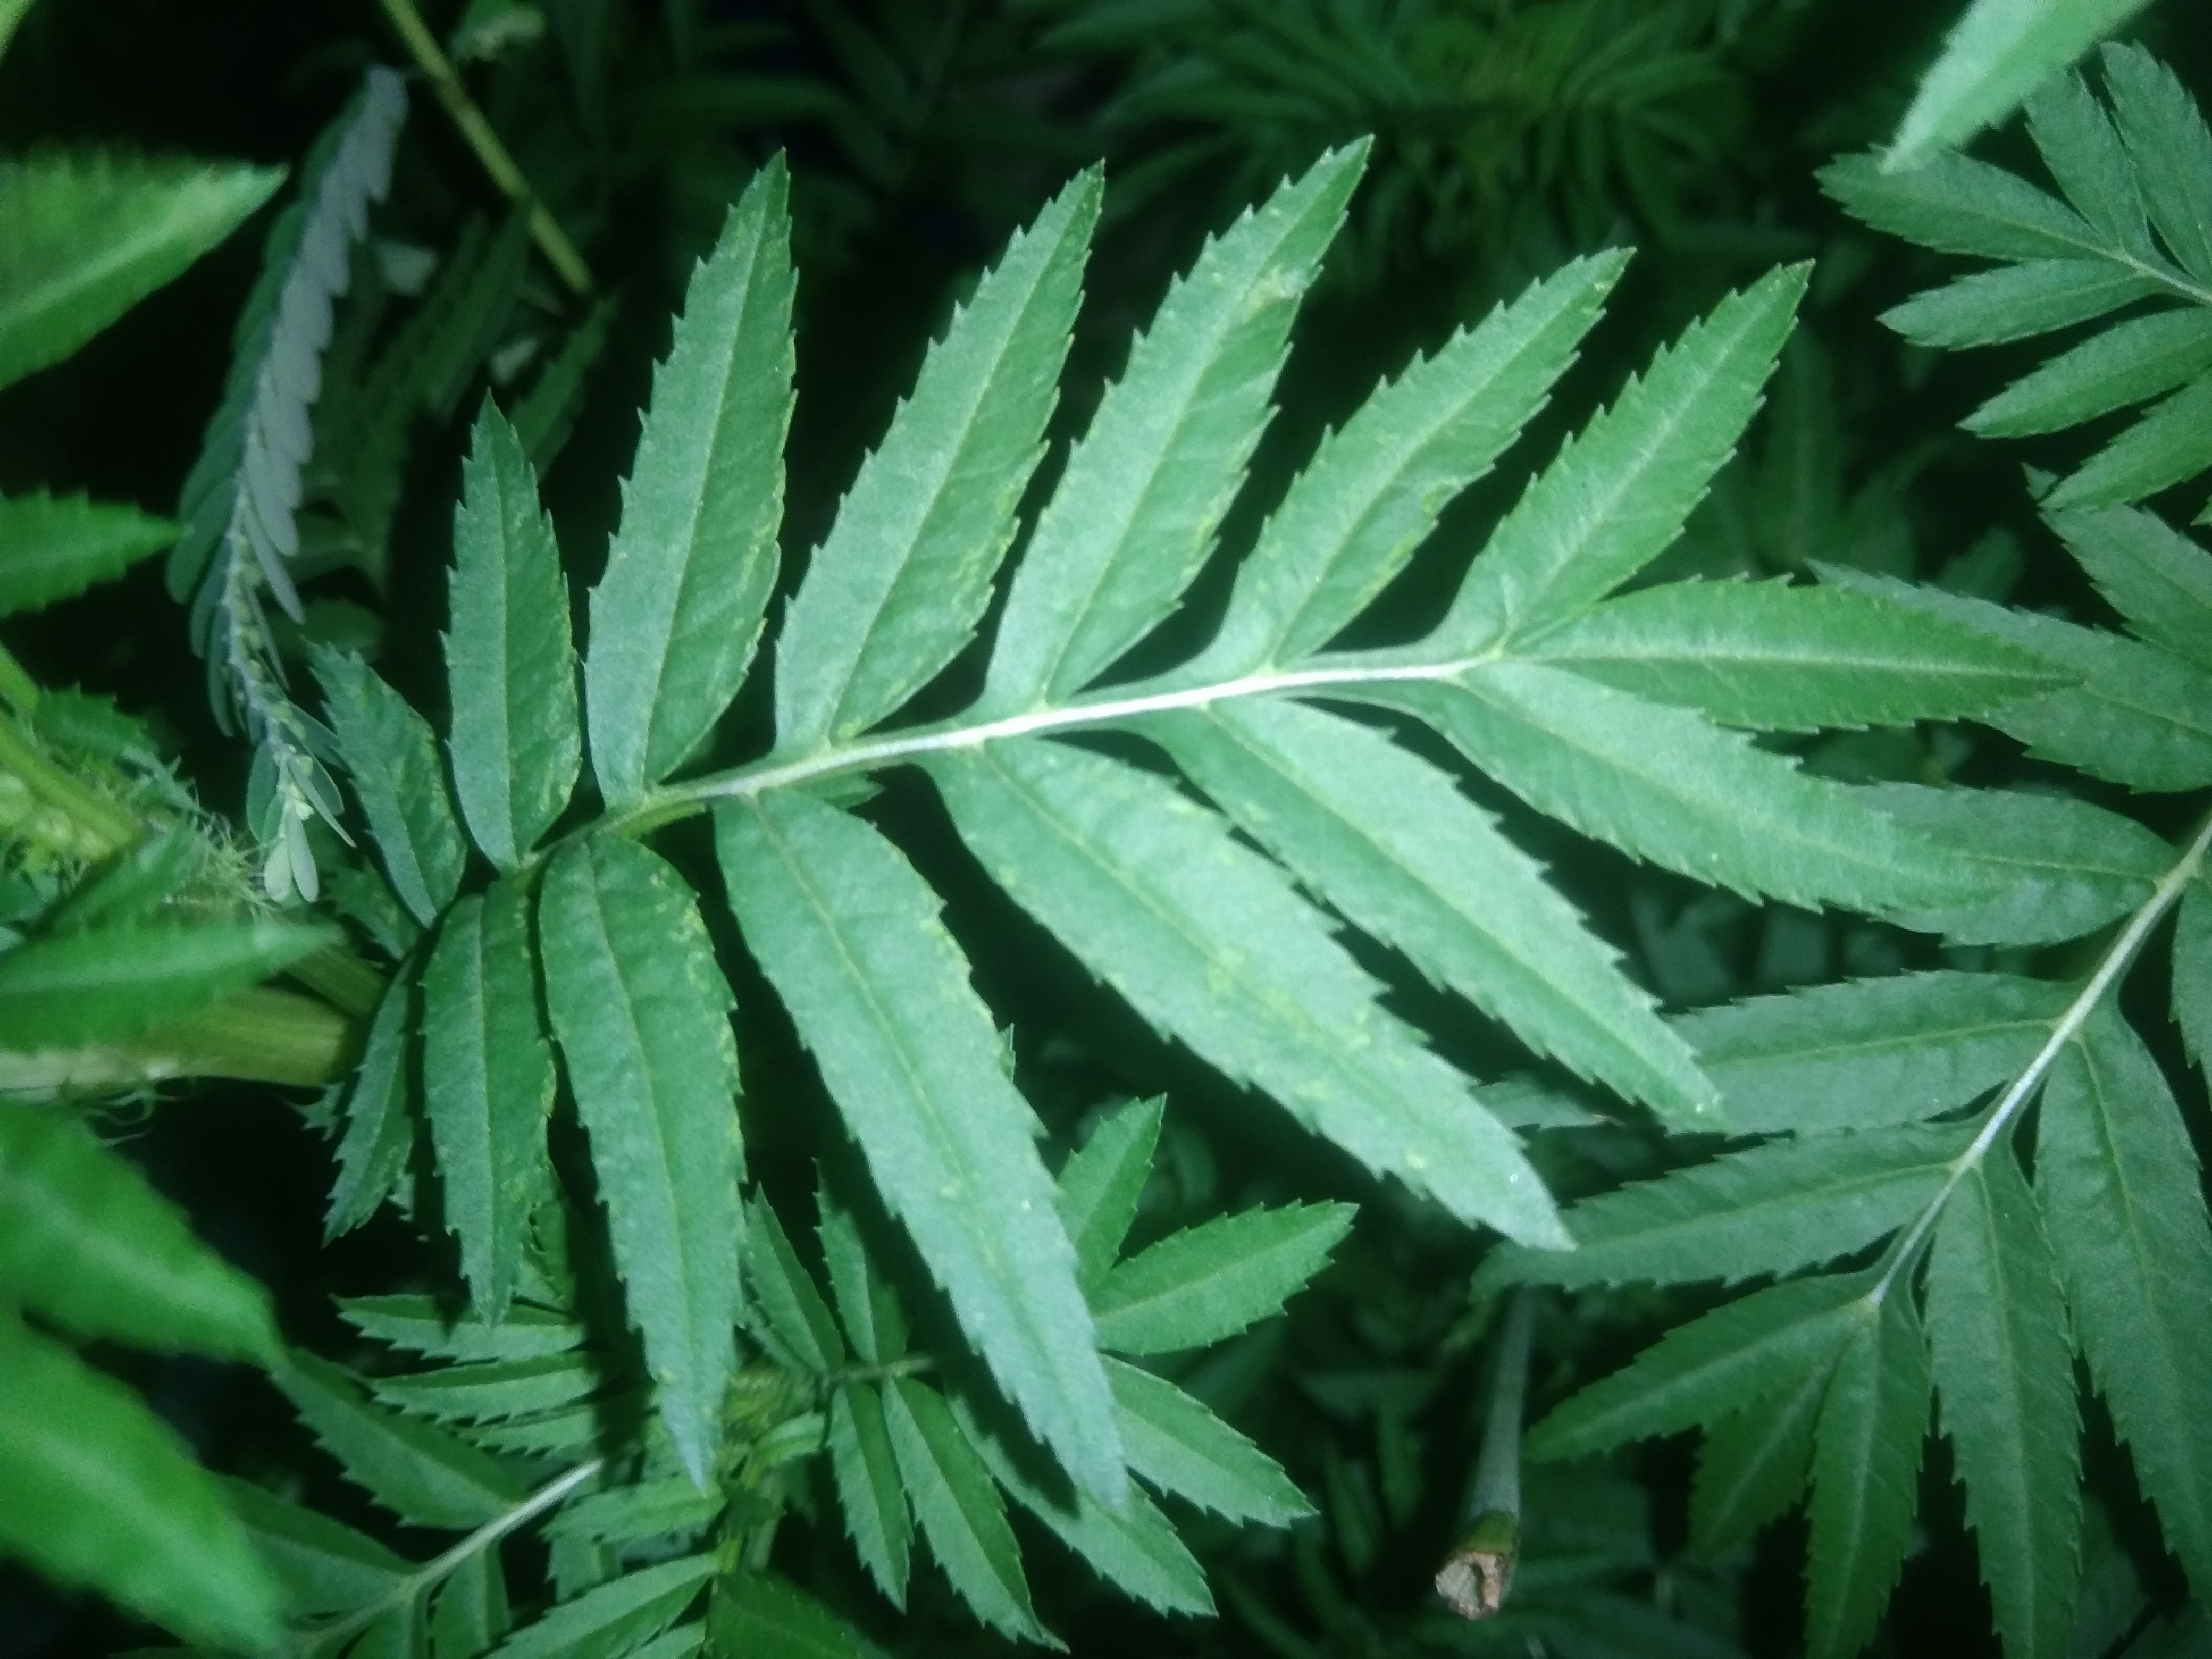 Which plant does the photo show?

marigold
